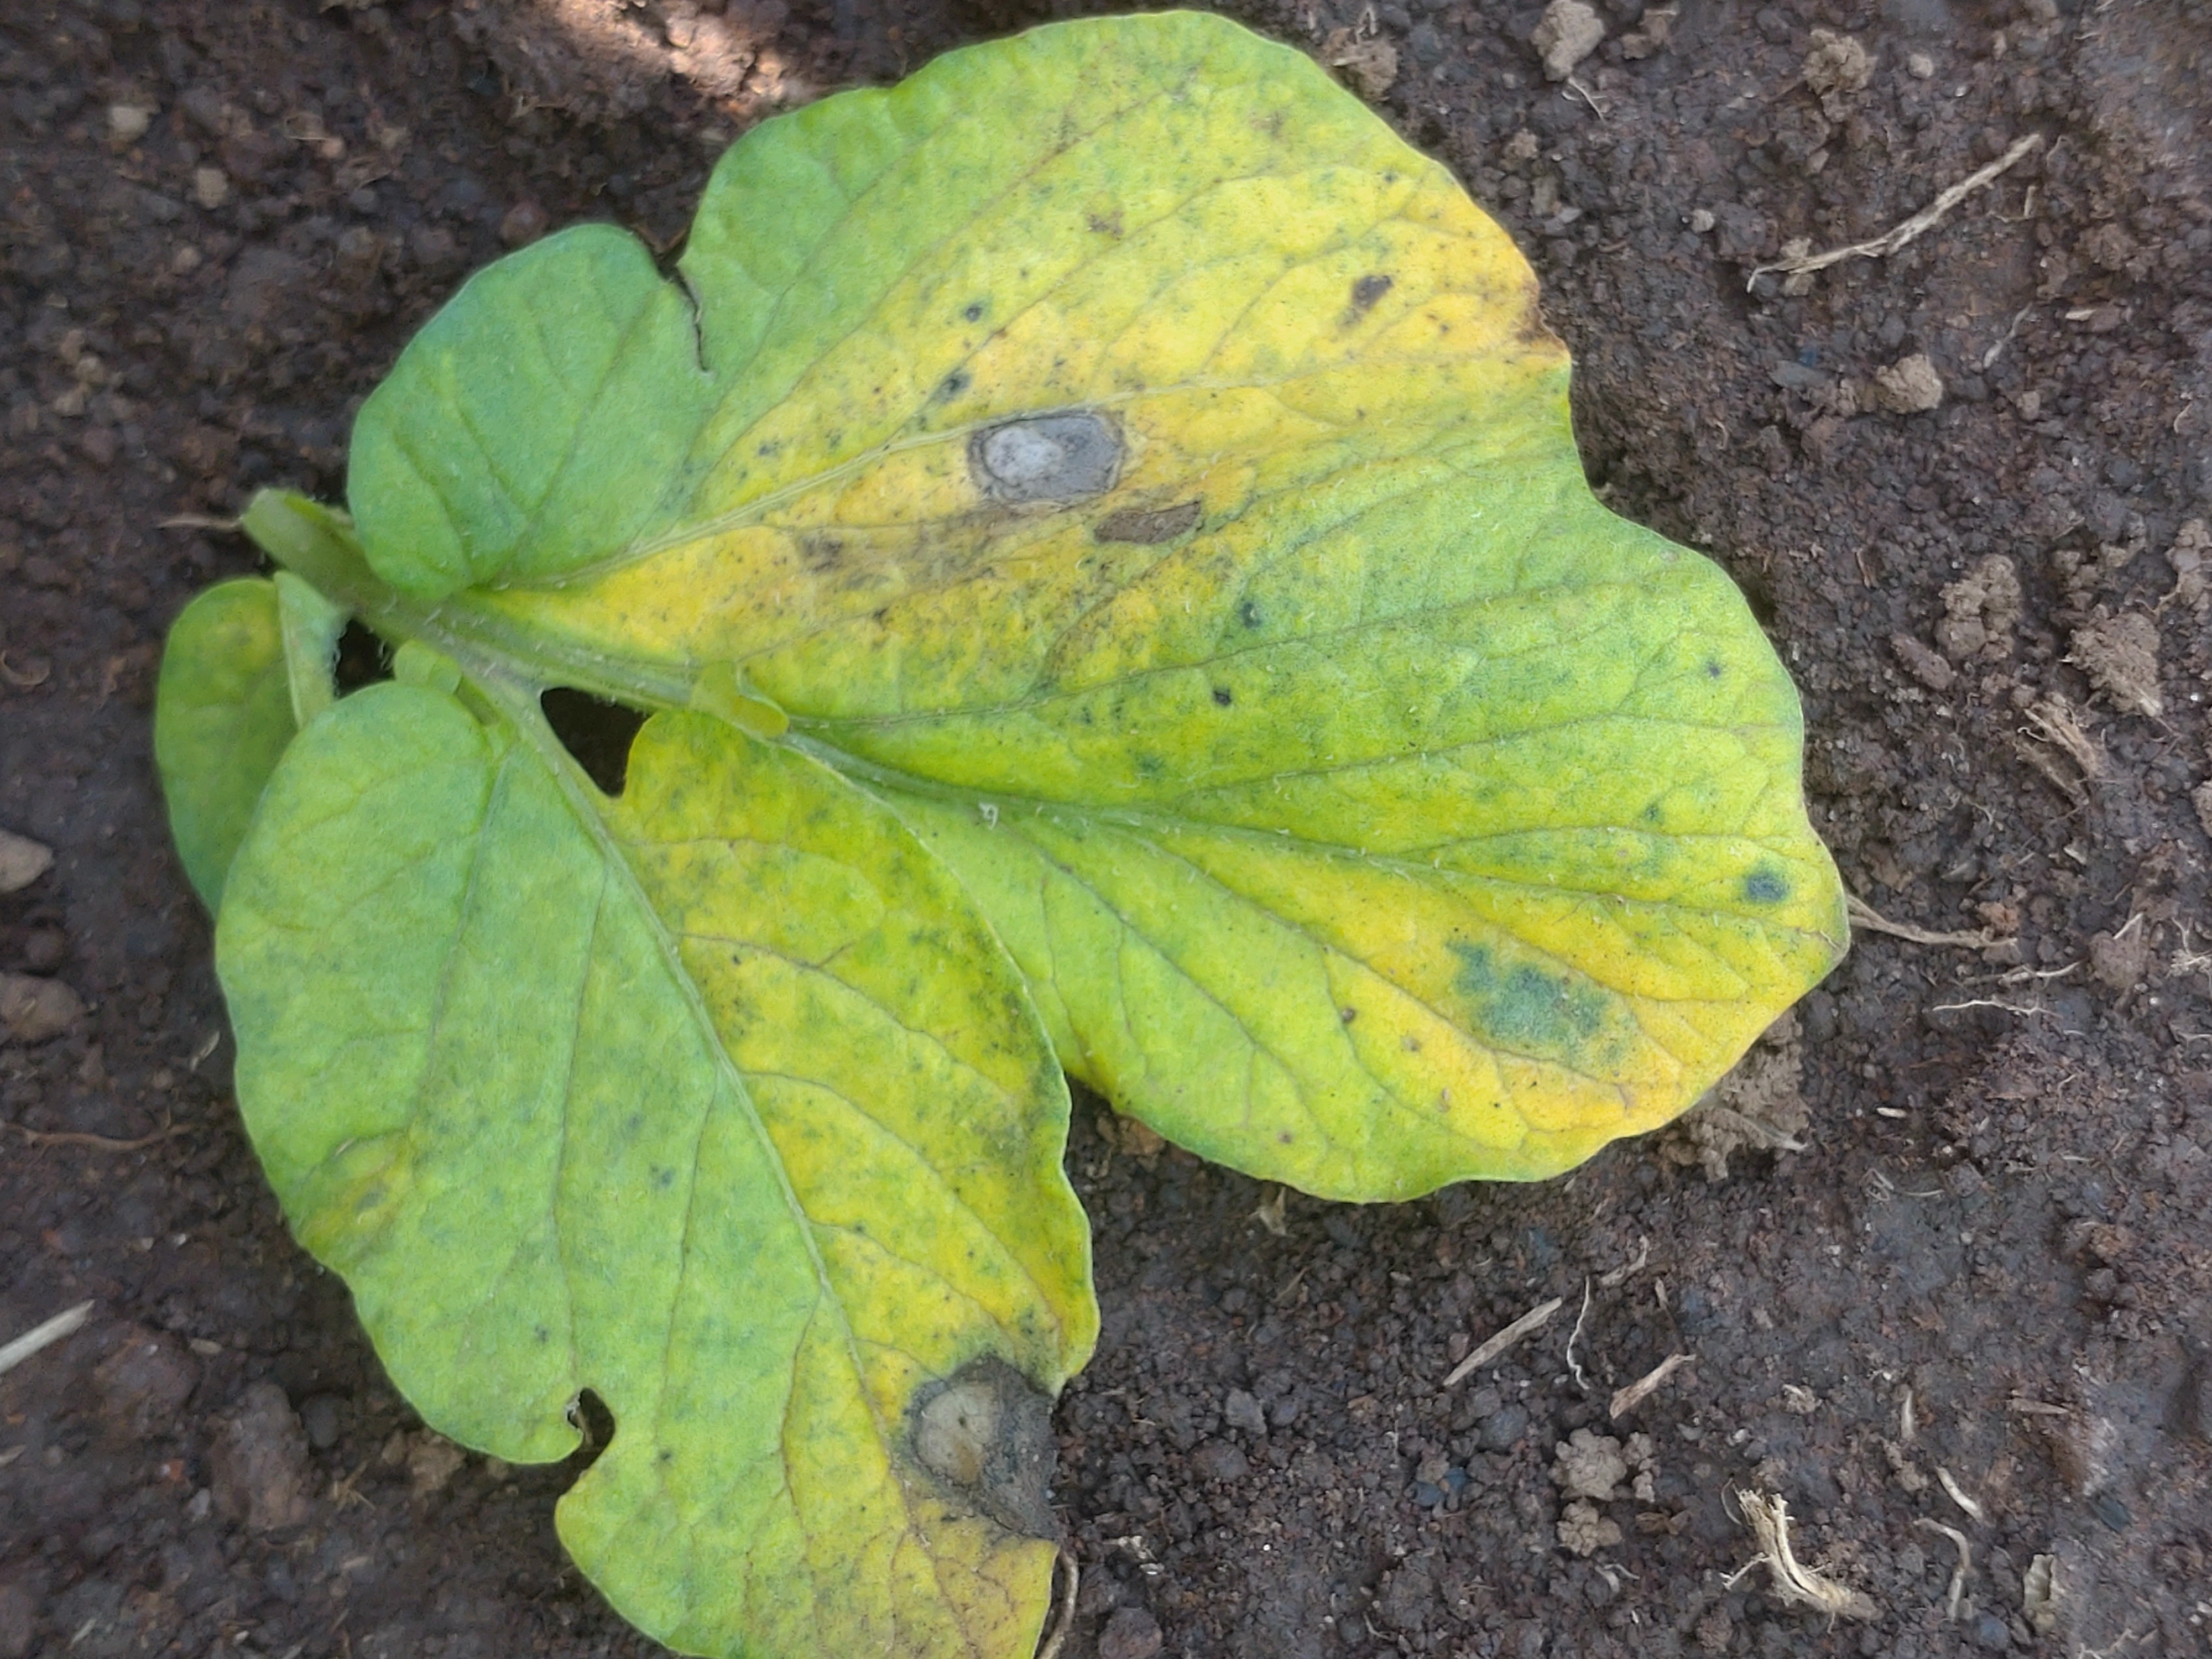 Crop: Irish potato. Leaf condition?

late blight
